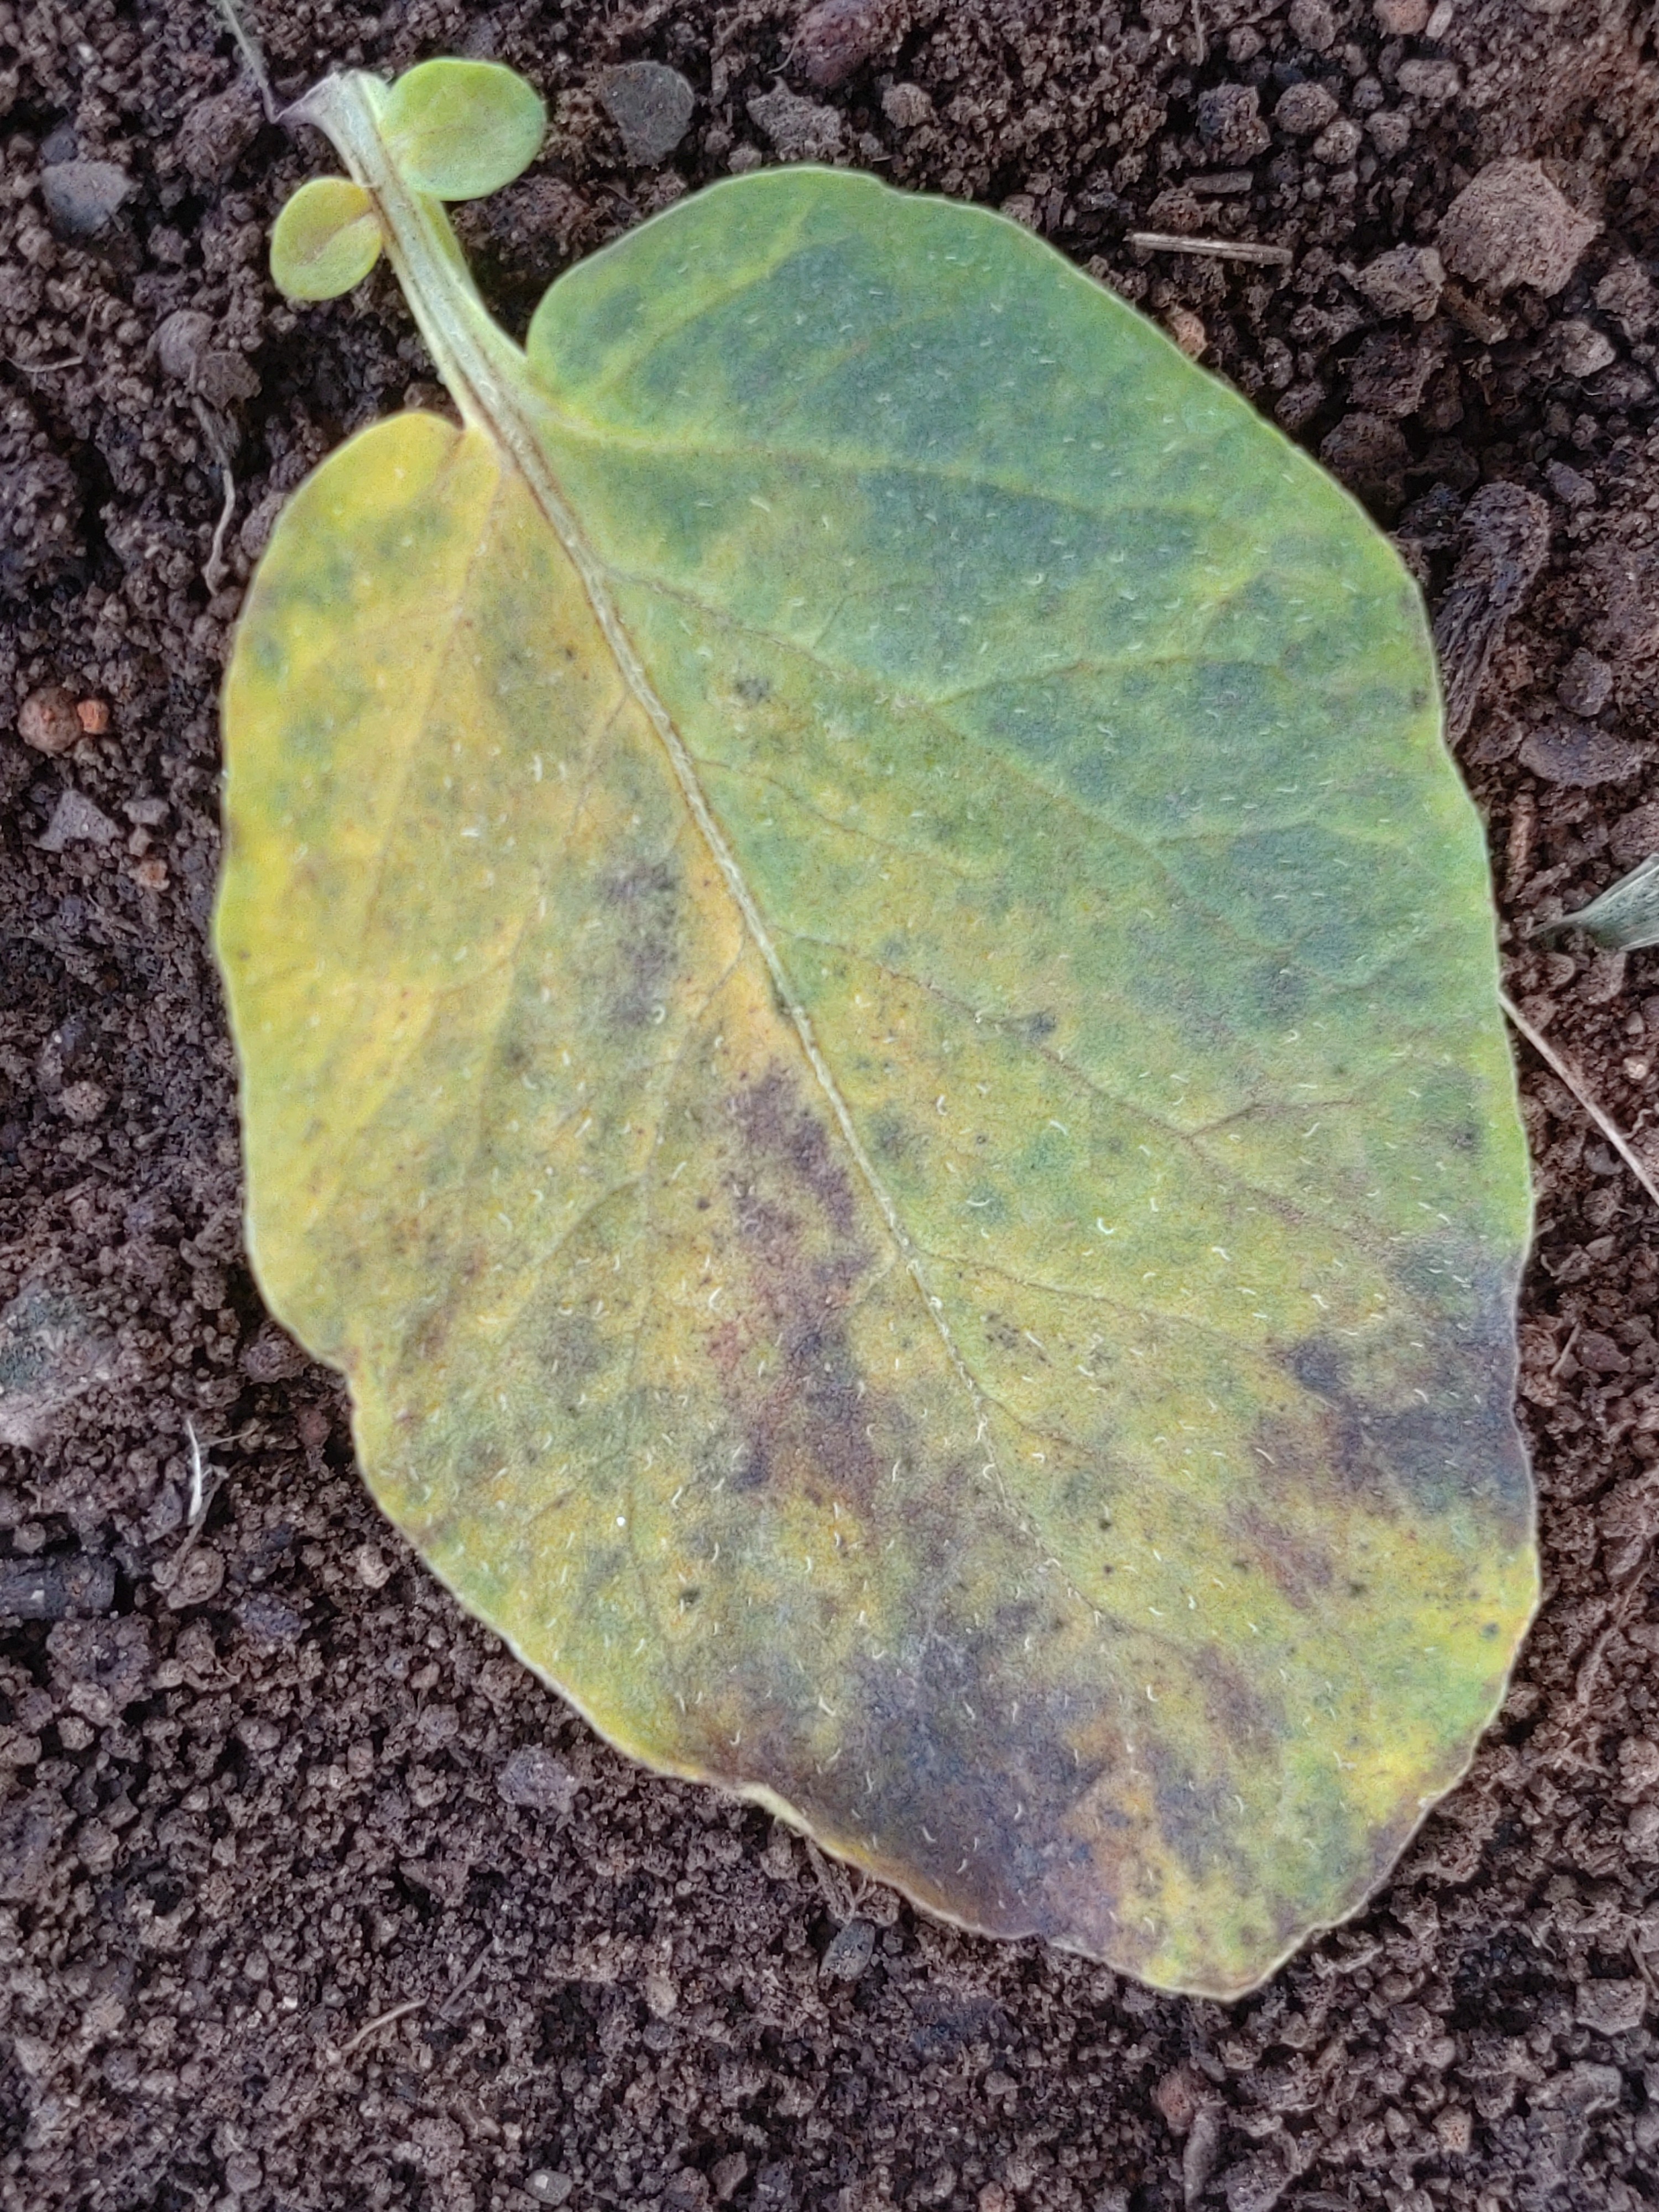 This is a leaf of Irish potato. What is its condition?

late blight
